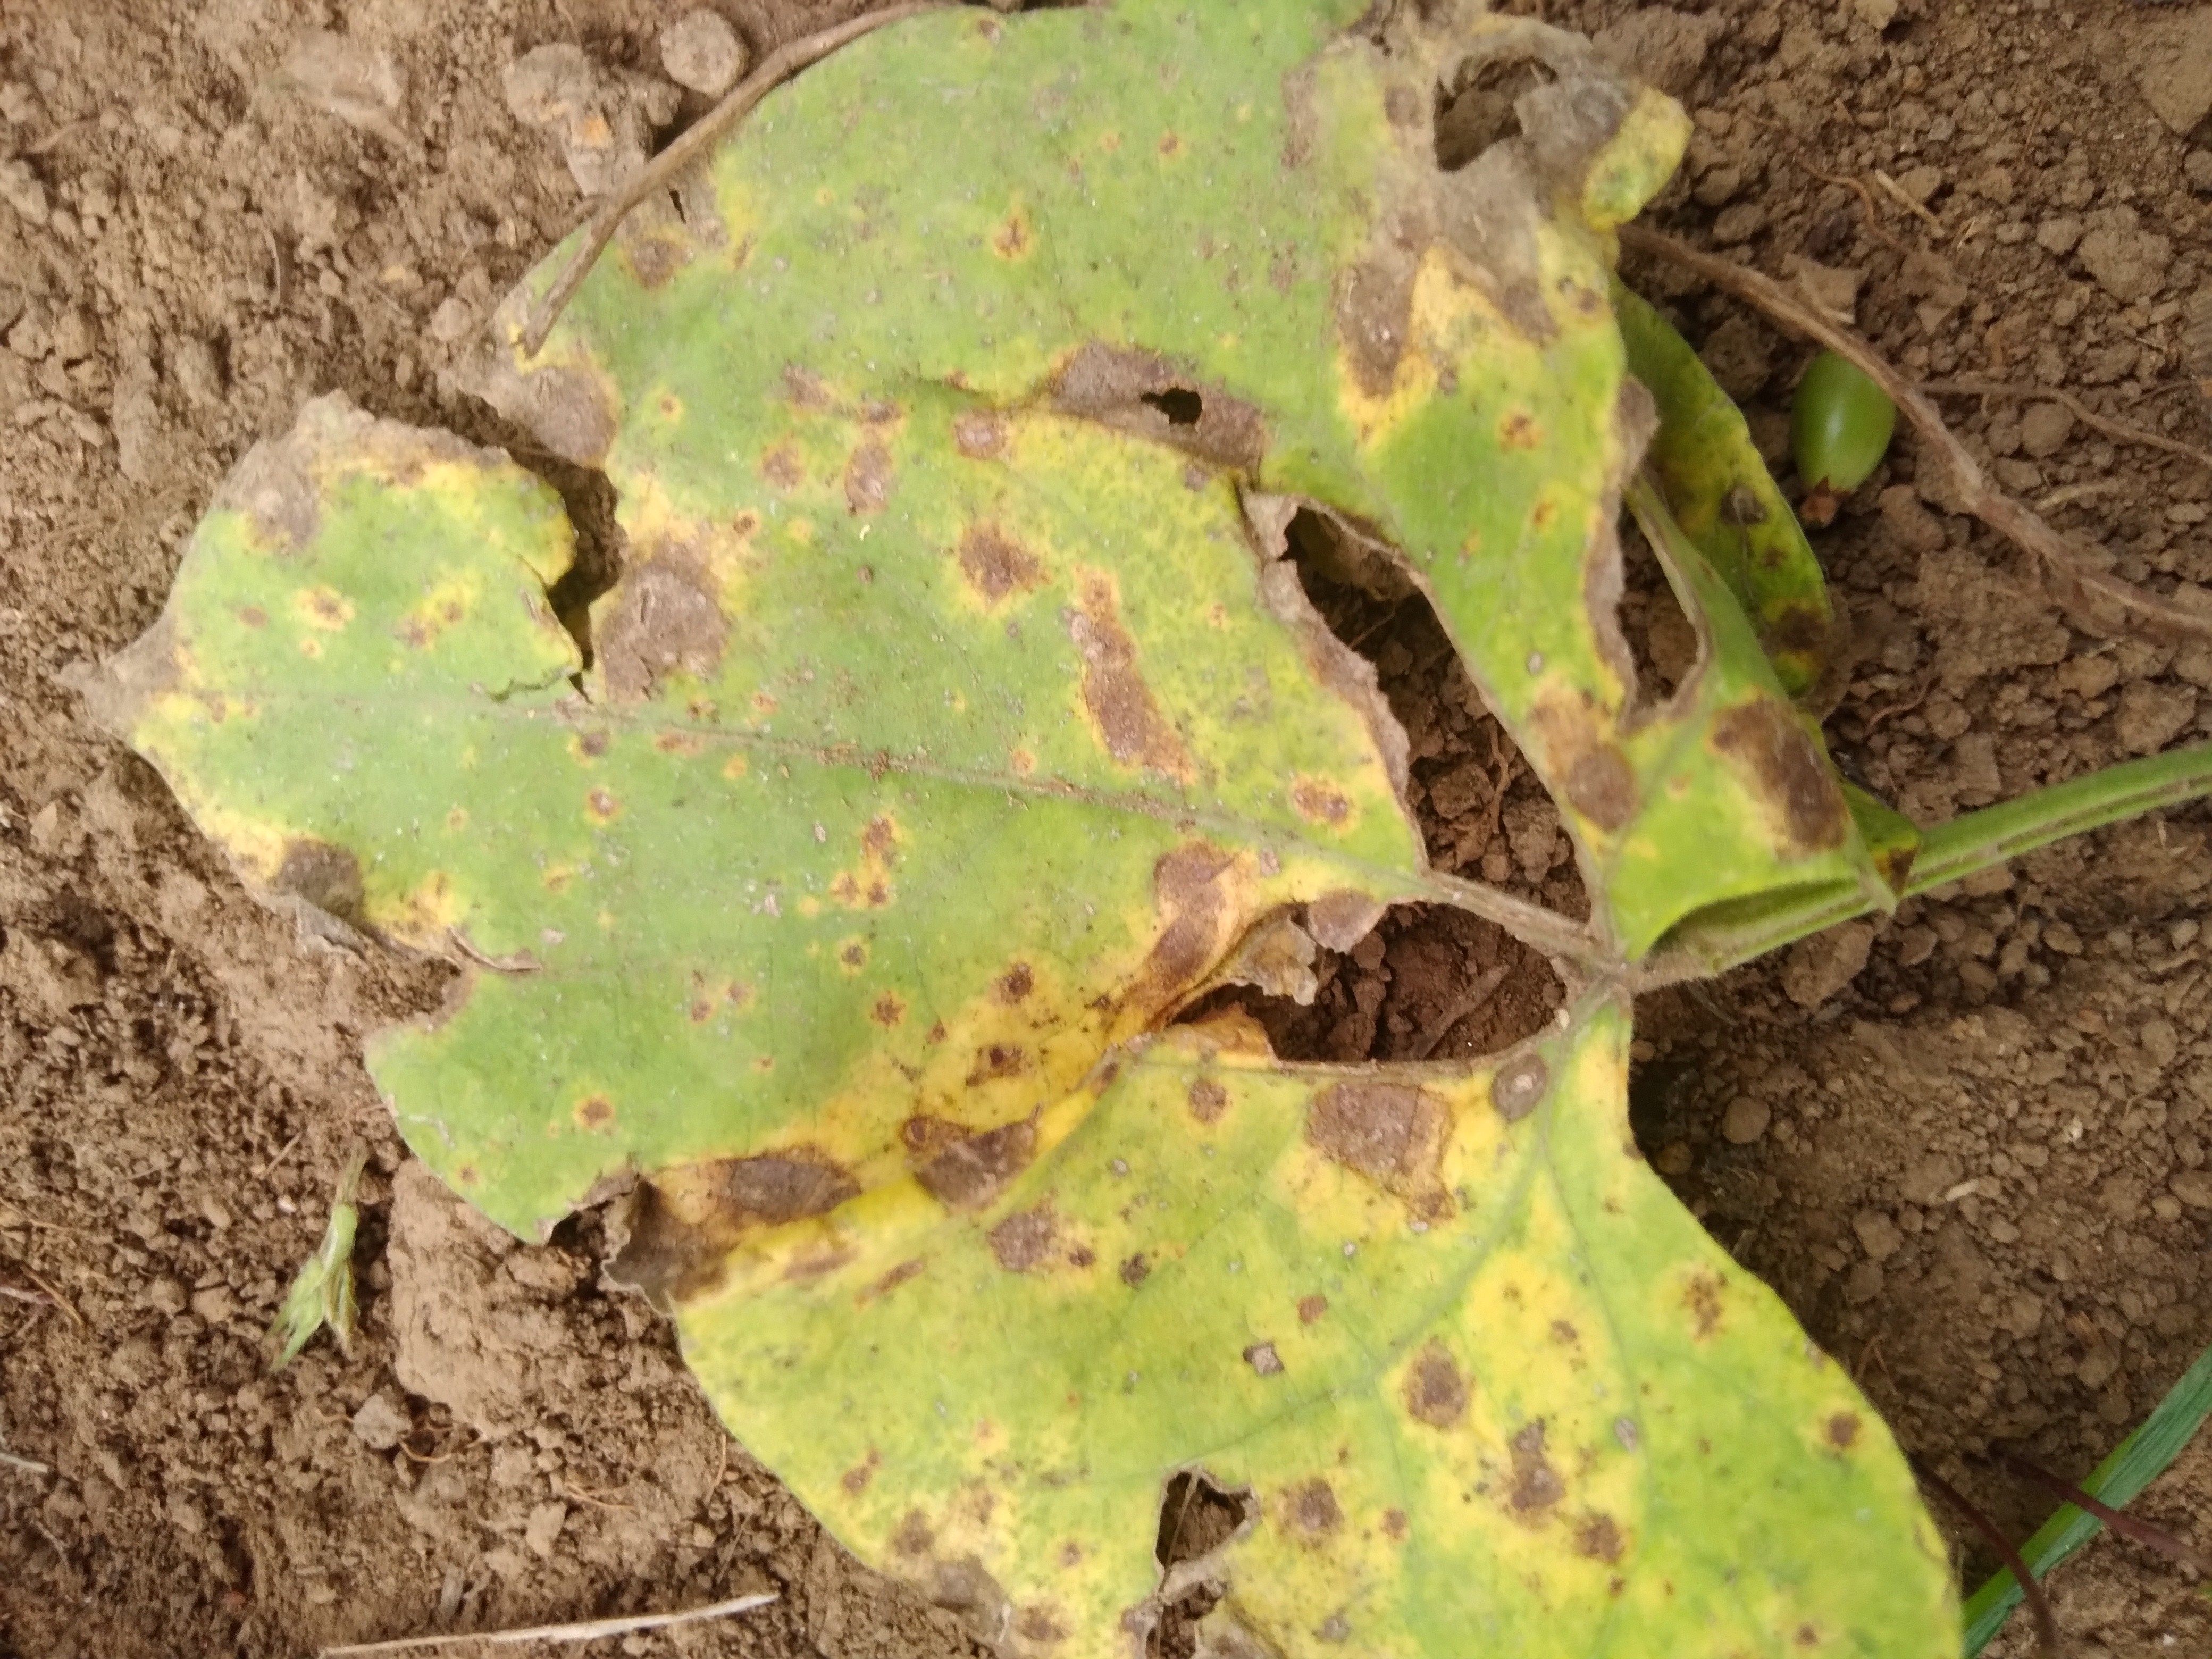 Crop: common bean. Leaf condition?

rust
